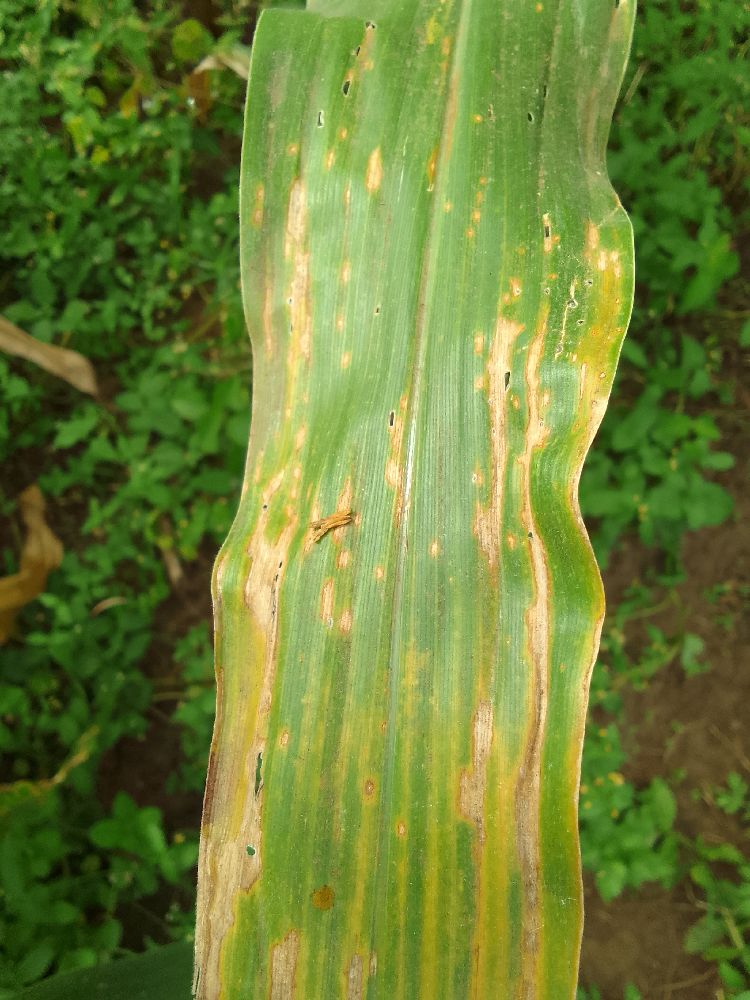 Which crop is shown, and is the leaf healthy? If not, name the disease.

maize, maize lethal necrosis
